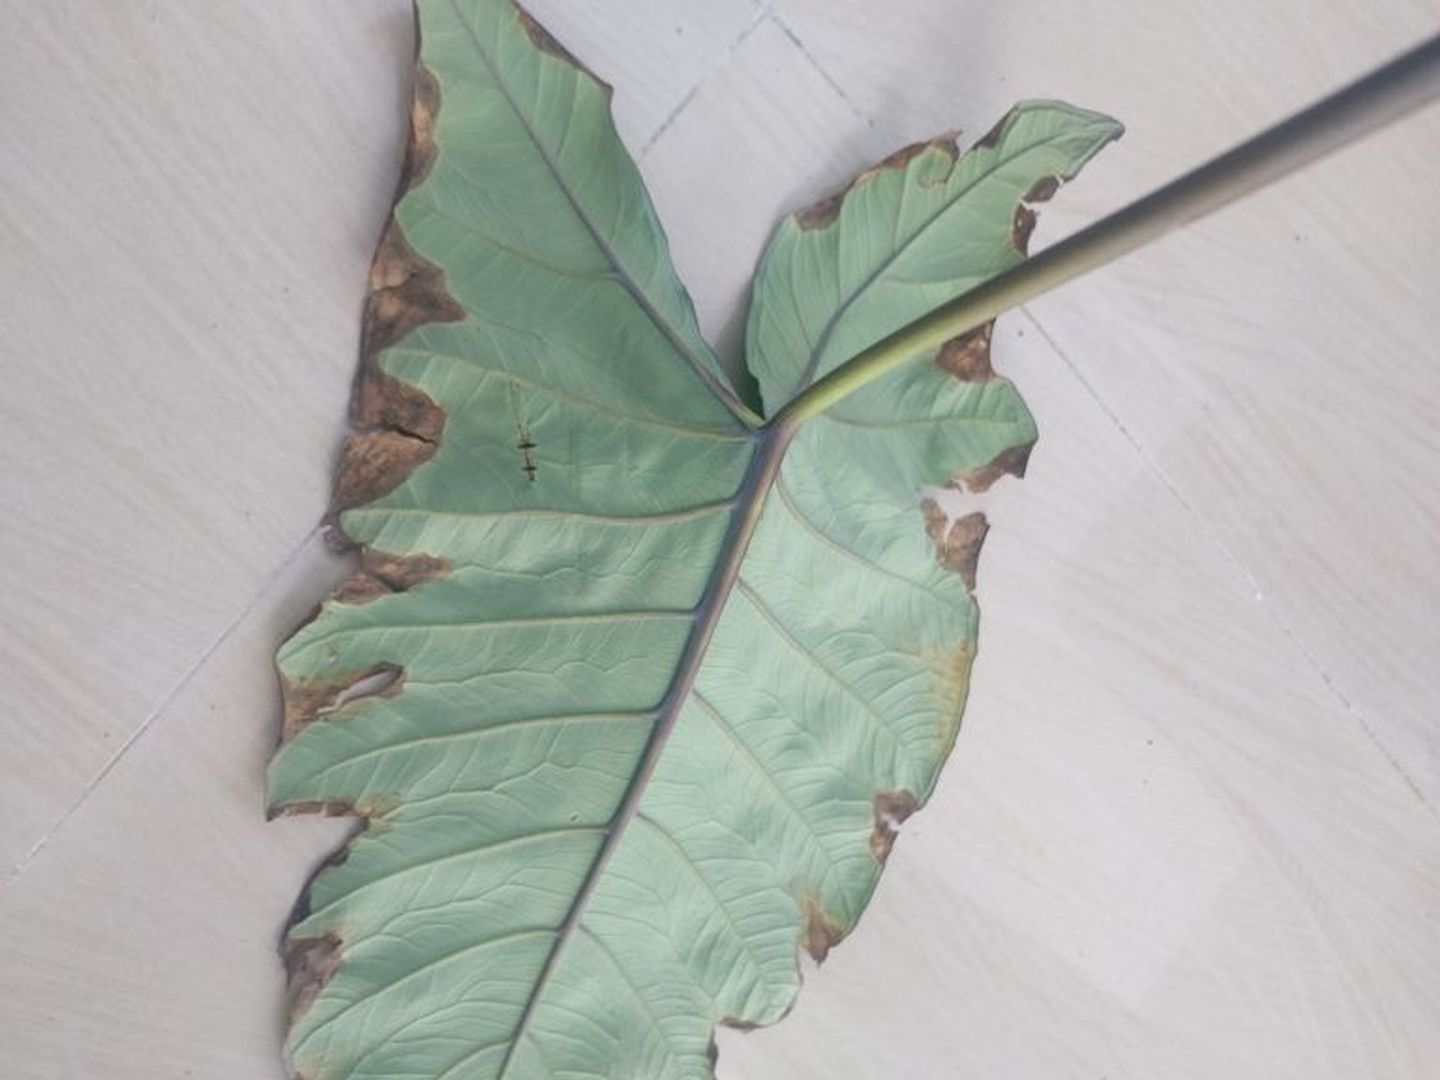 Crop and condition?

taro, leaf blight
